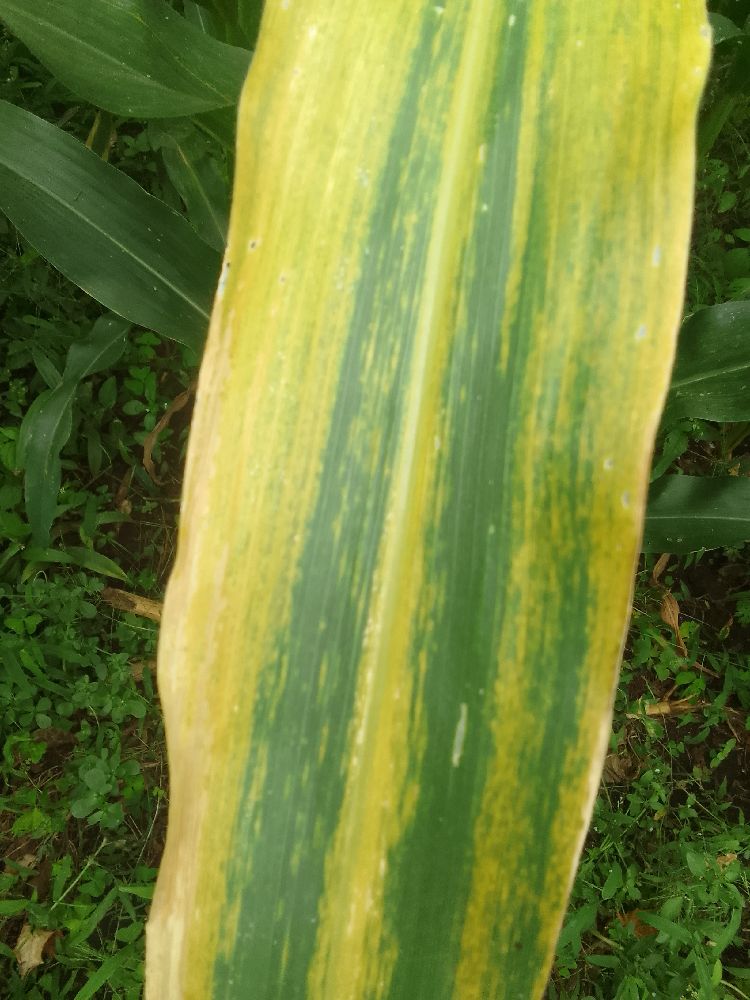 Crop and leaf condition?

maize, maize lethal necrosis
